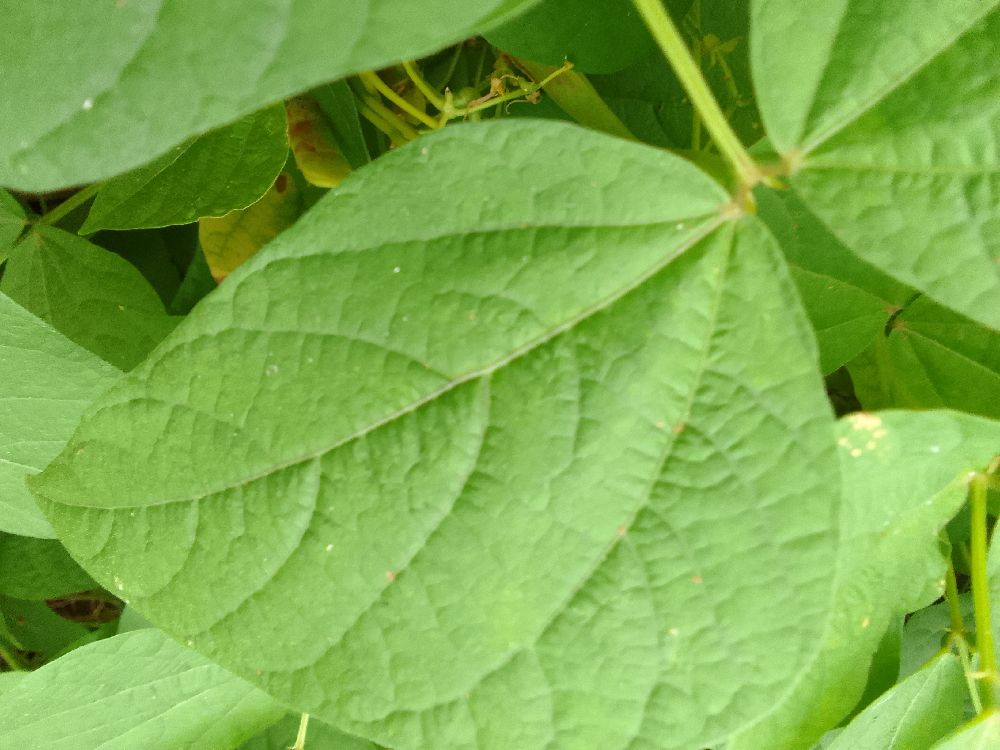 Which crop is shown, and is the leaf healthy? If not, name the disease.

common bean, healthy
